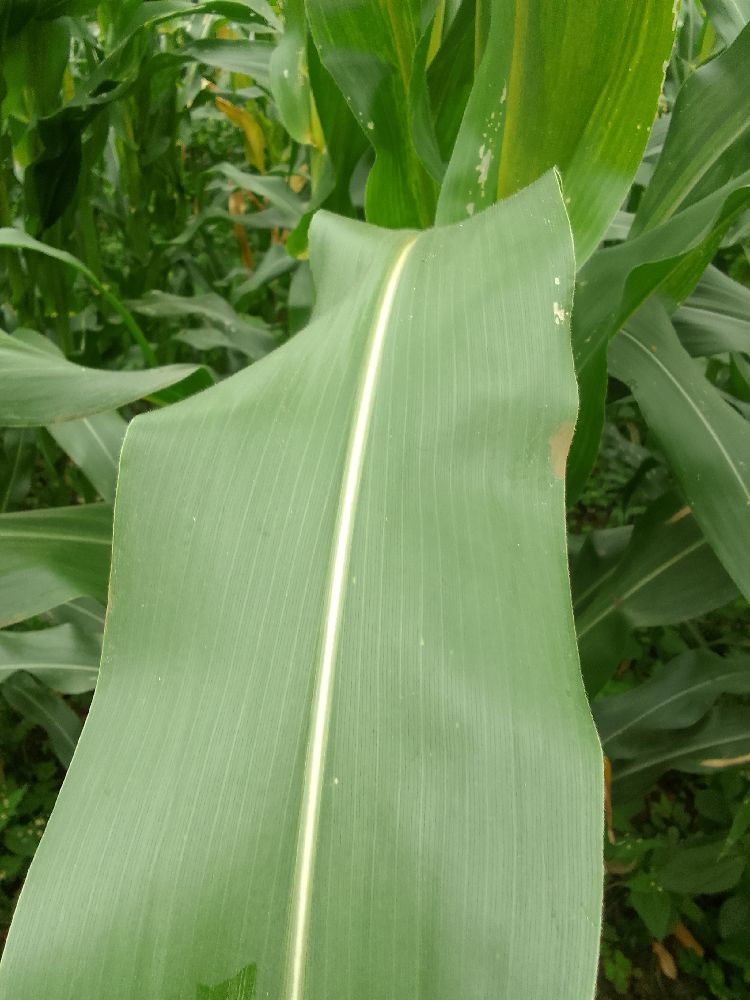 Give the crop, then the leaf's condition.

maize, healthy
